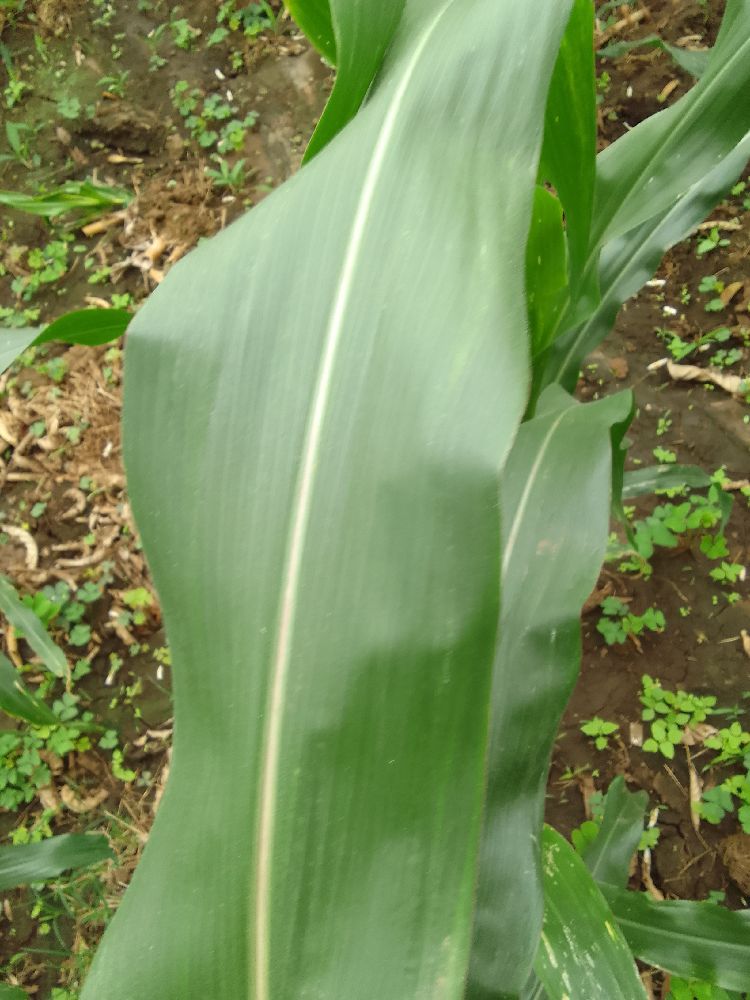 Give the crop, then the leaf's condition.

maize, healthy
